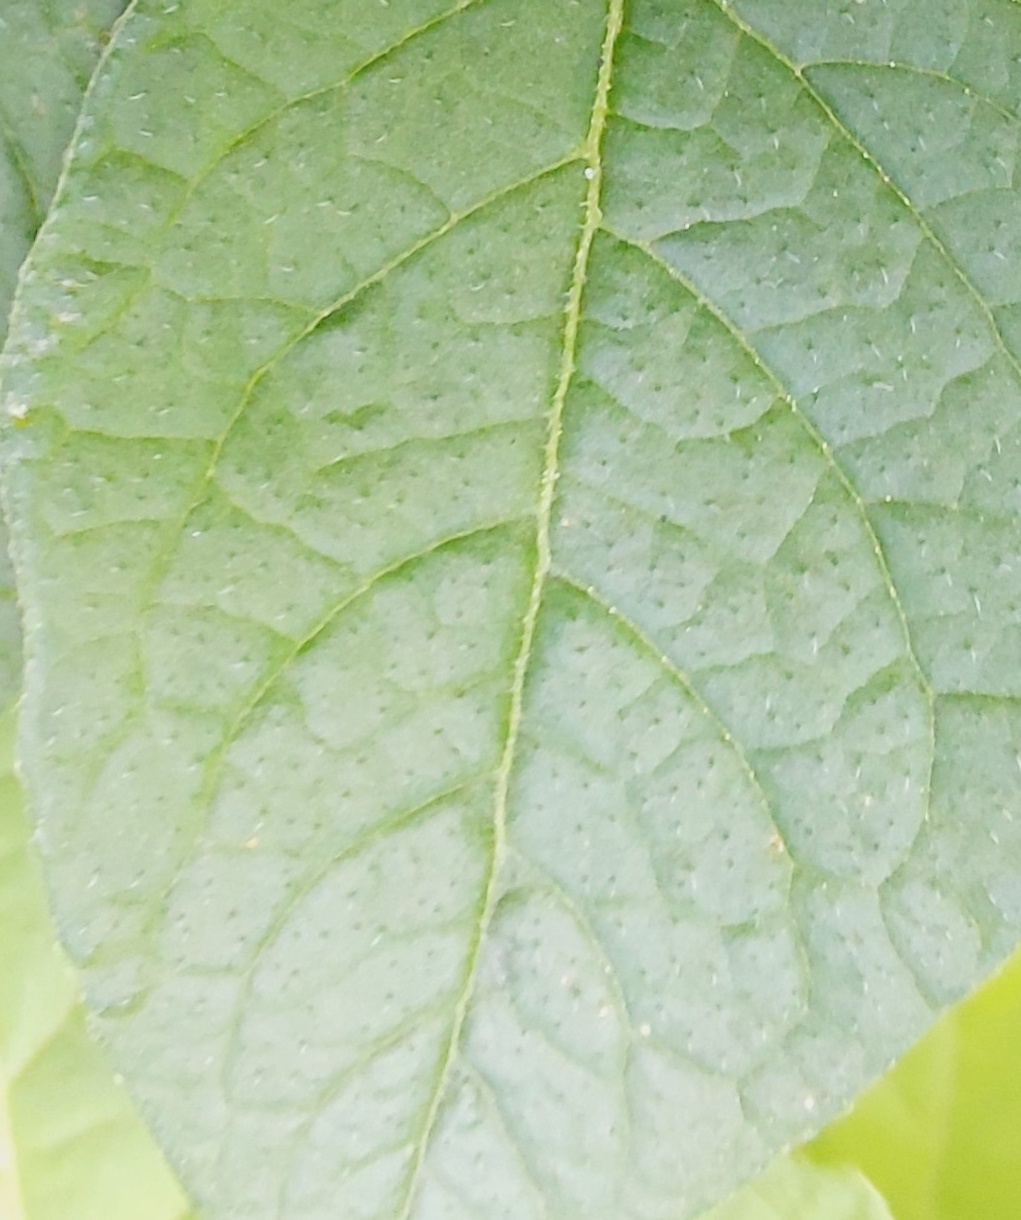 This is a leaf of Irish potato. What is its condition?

healthy
